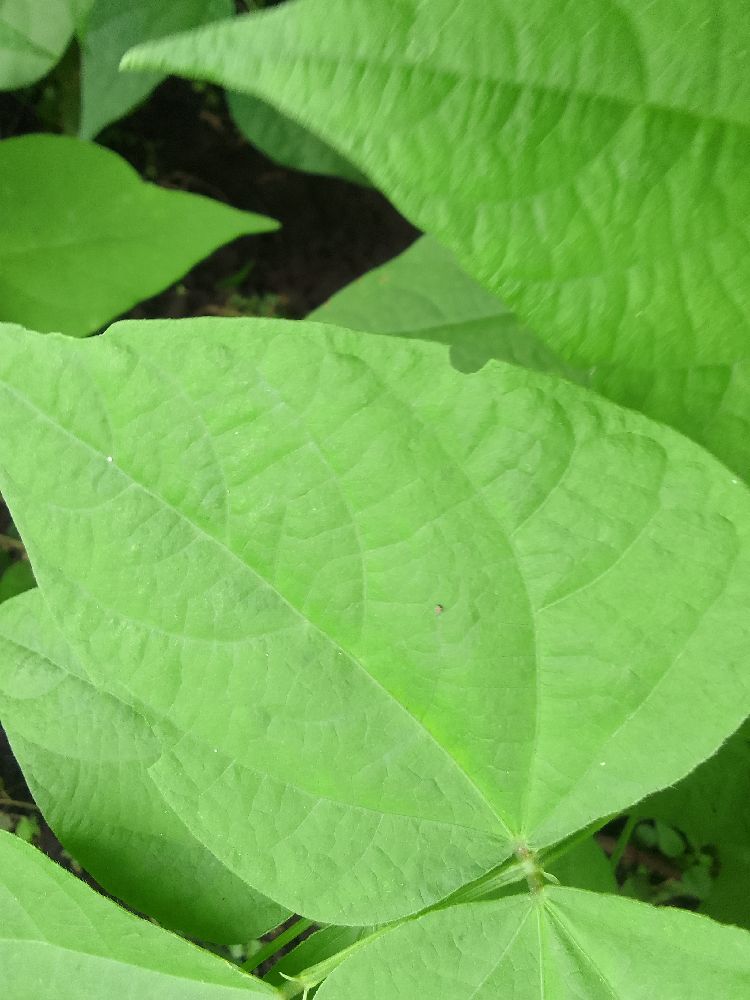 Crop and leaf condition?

common bean, healthy
